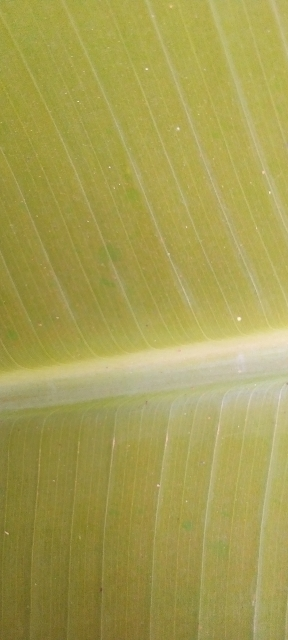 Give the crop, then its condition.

banana, healthy
